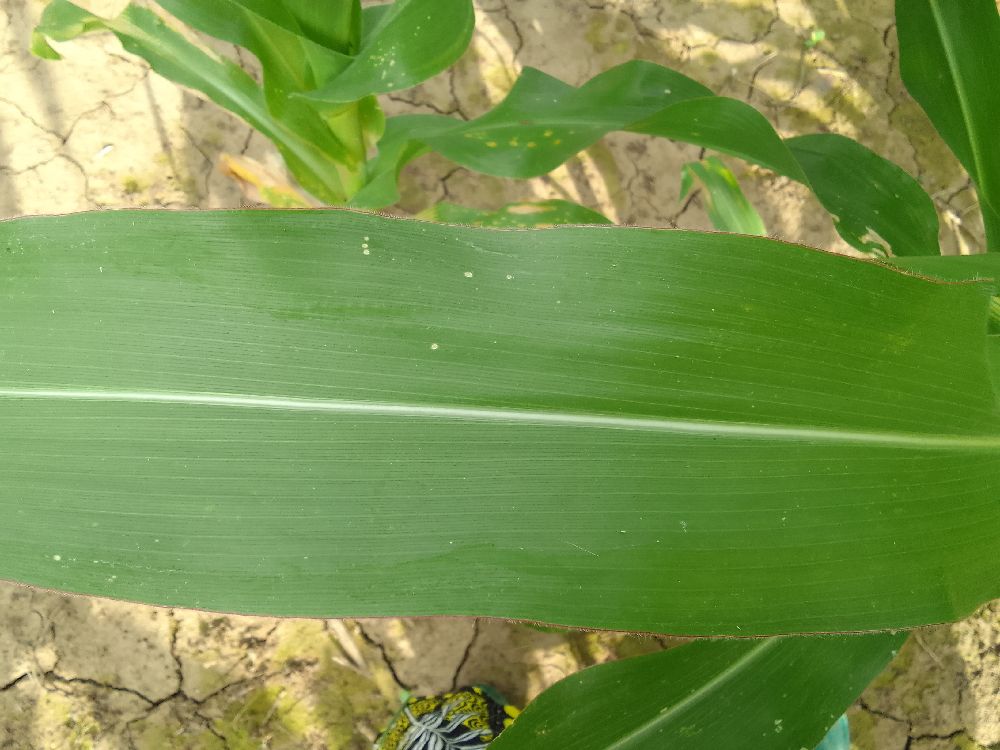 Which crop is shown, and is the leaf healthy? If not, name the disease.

maize, healthy
